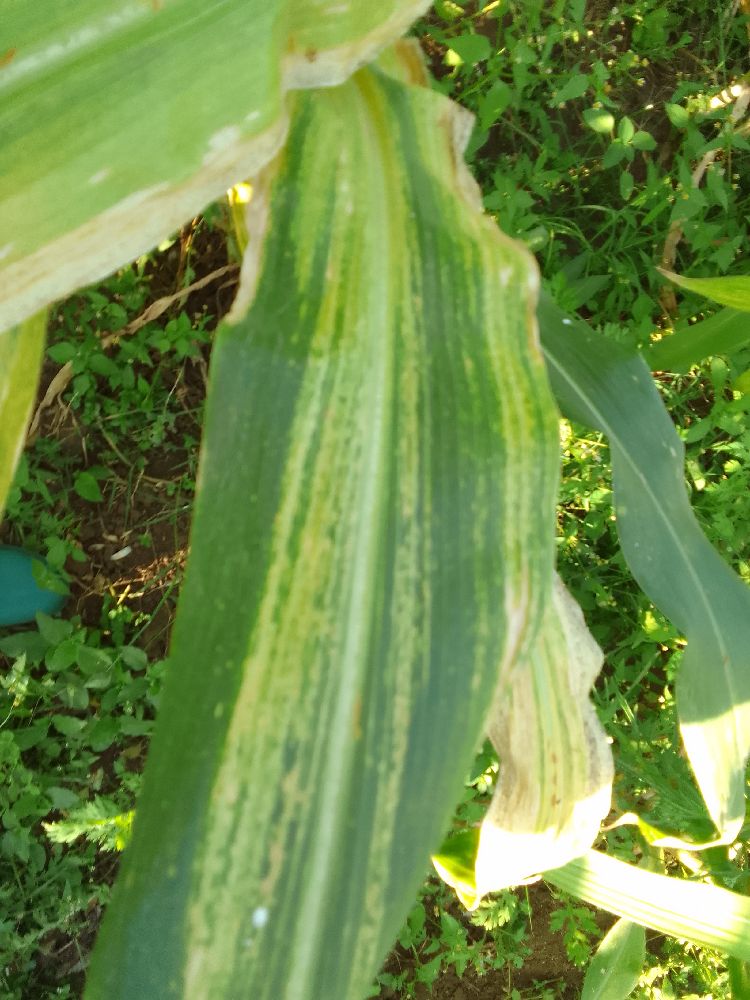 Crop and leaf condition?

maize, maize lethal necrosis
